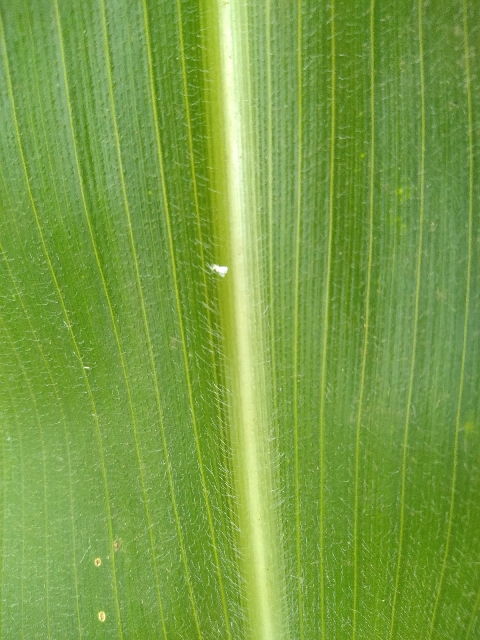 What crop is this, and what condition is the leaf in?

maize, healthy
